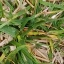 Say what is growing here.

grass
